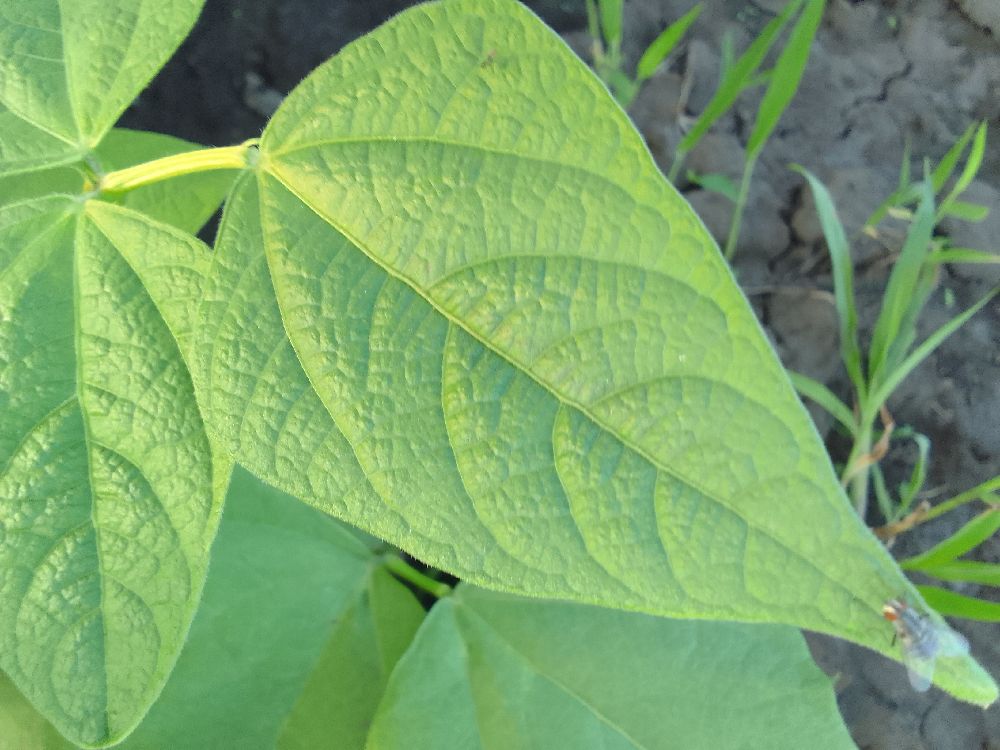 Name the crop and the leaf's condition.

common bean, healthy
